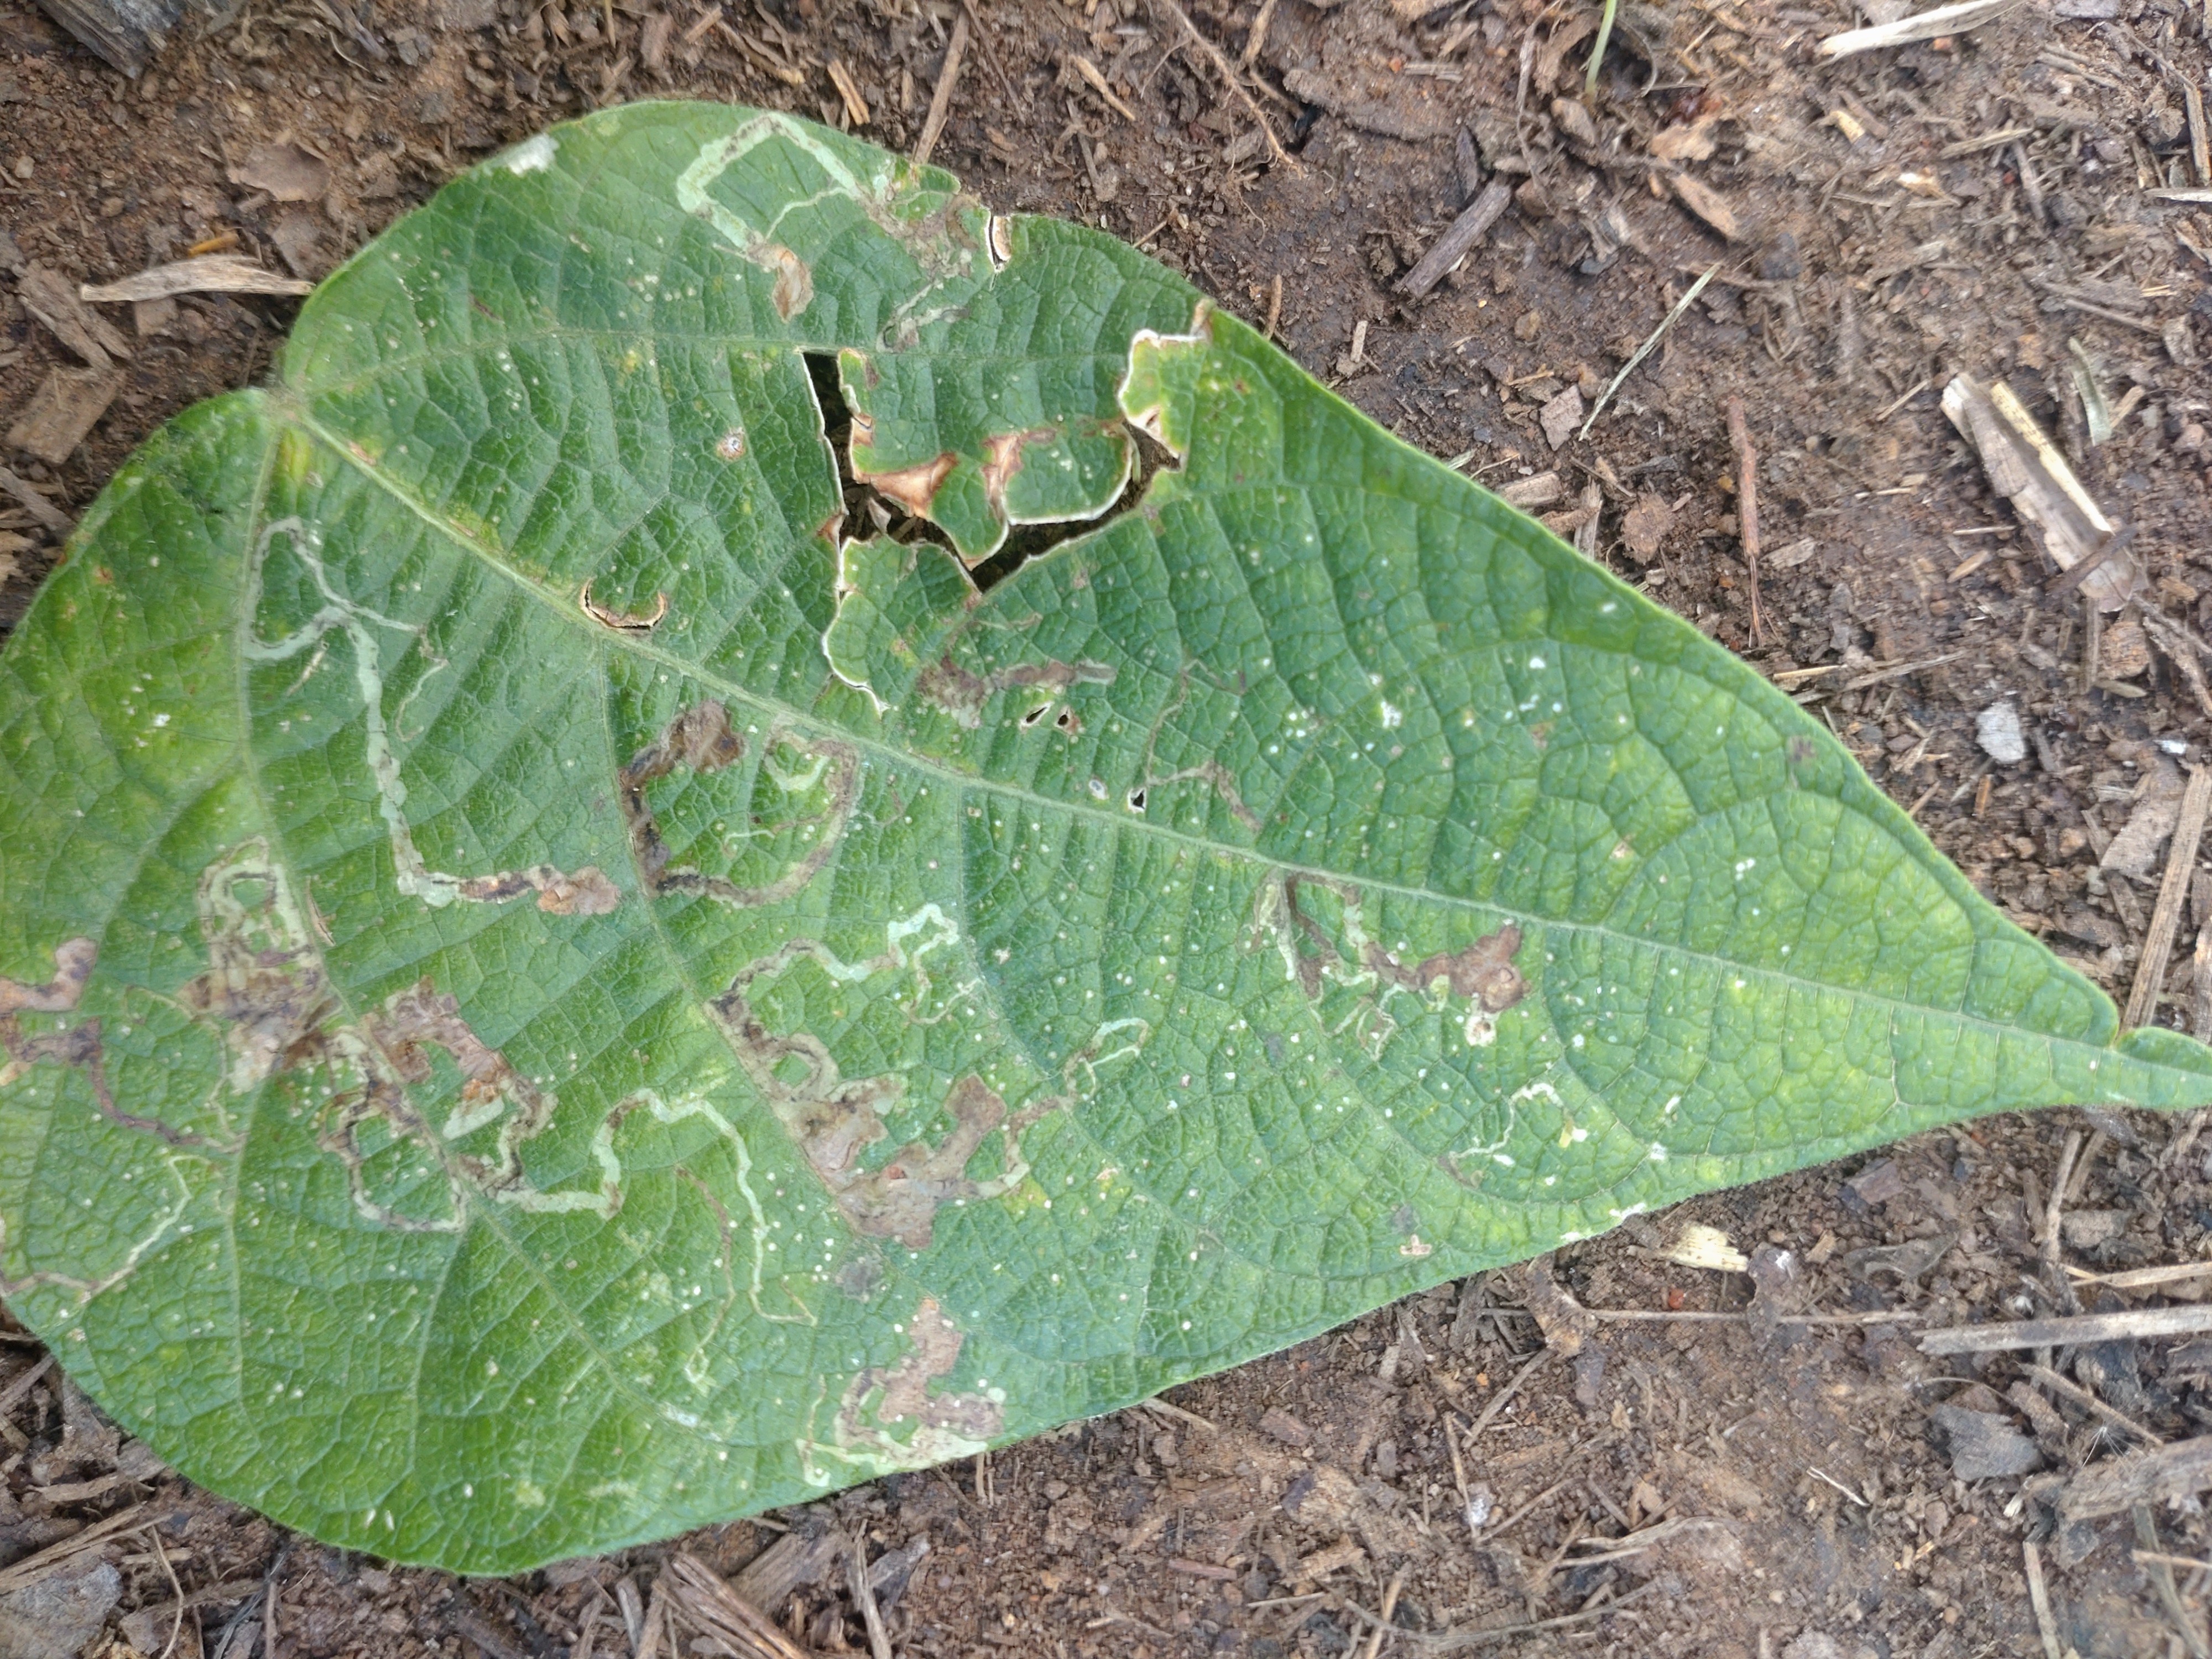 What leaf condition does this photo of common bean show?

anthracnose
